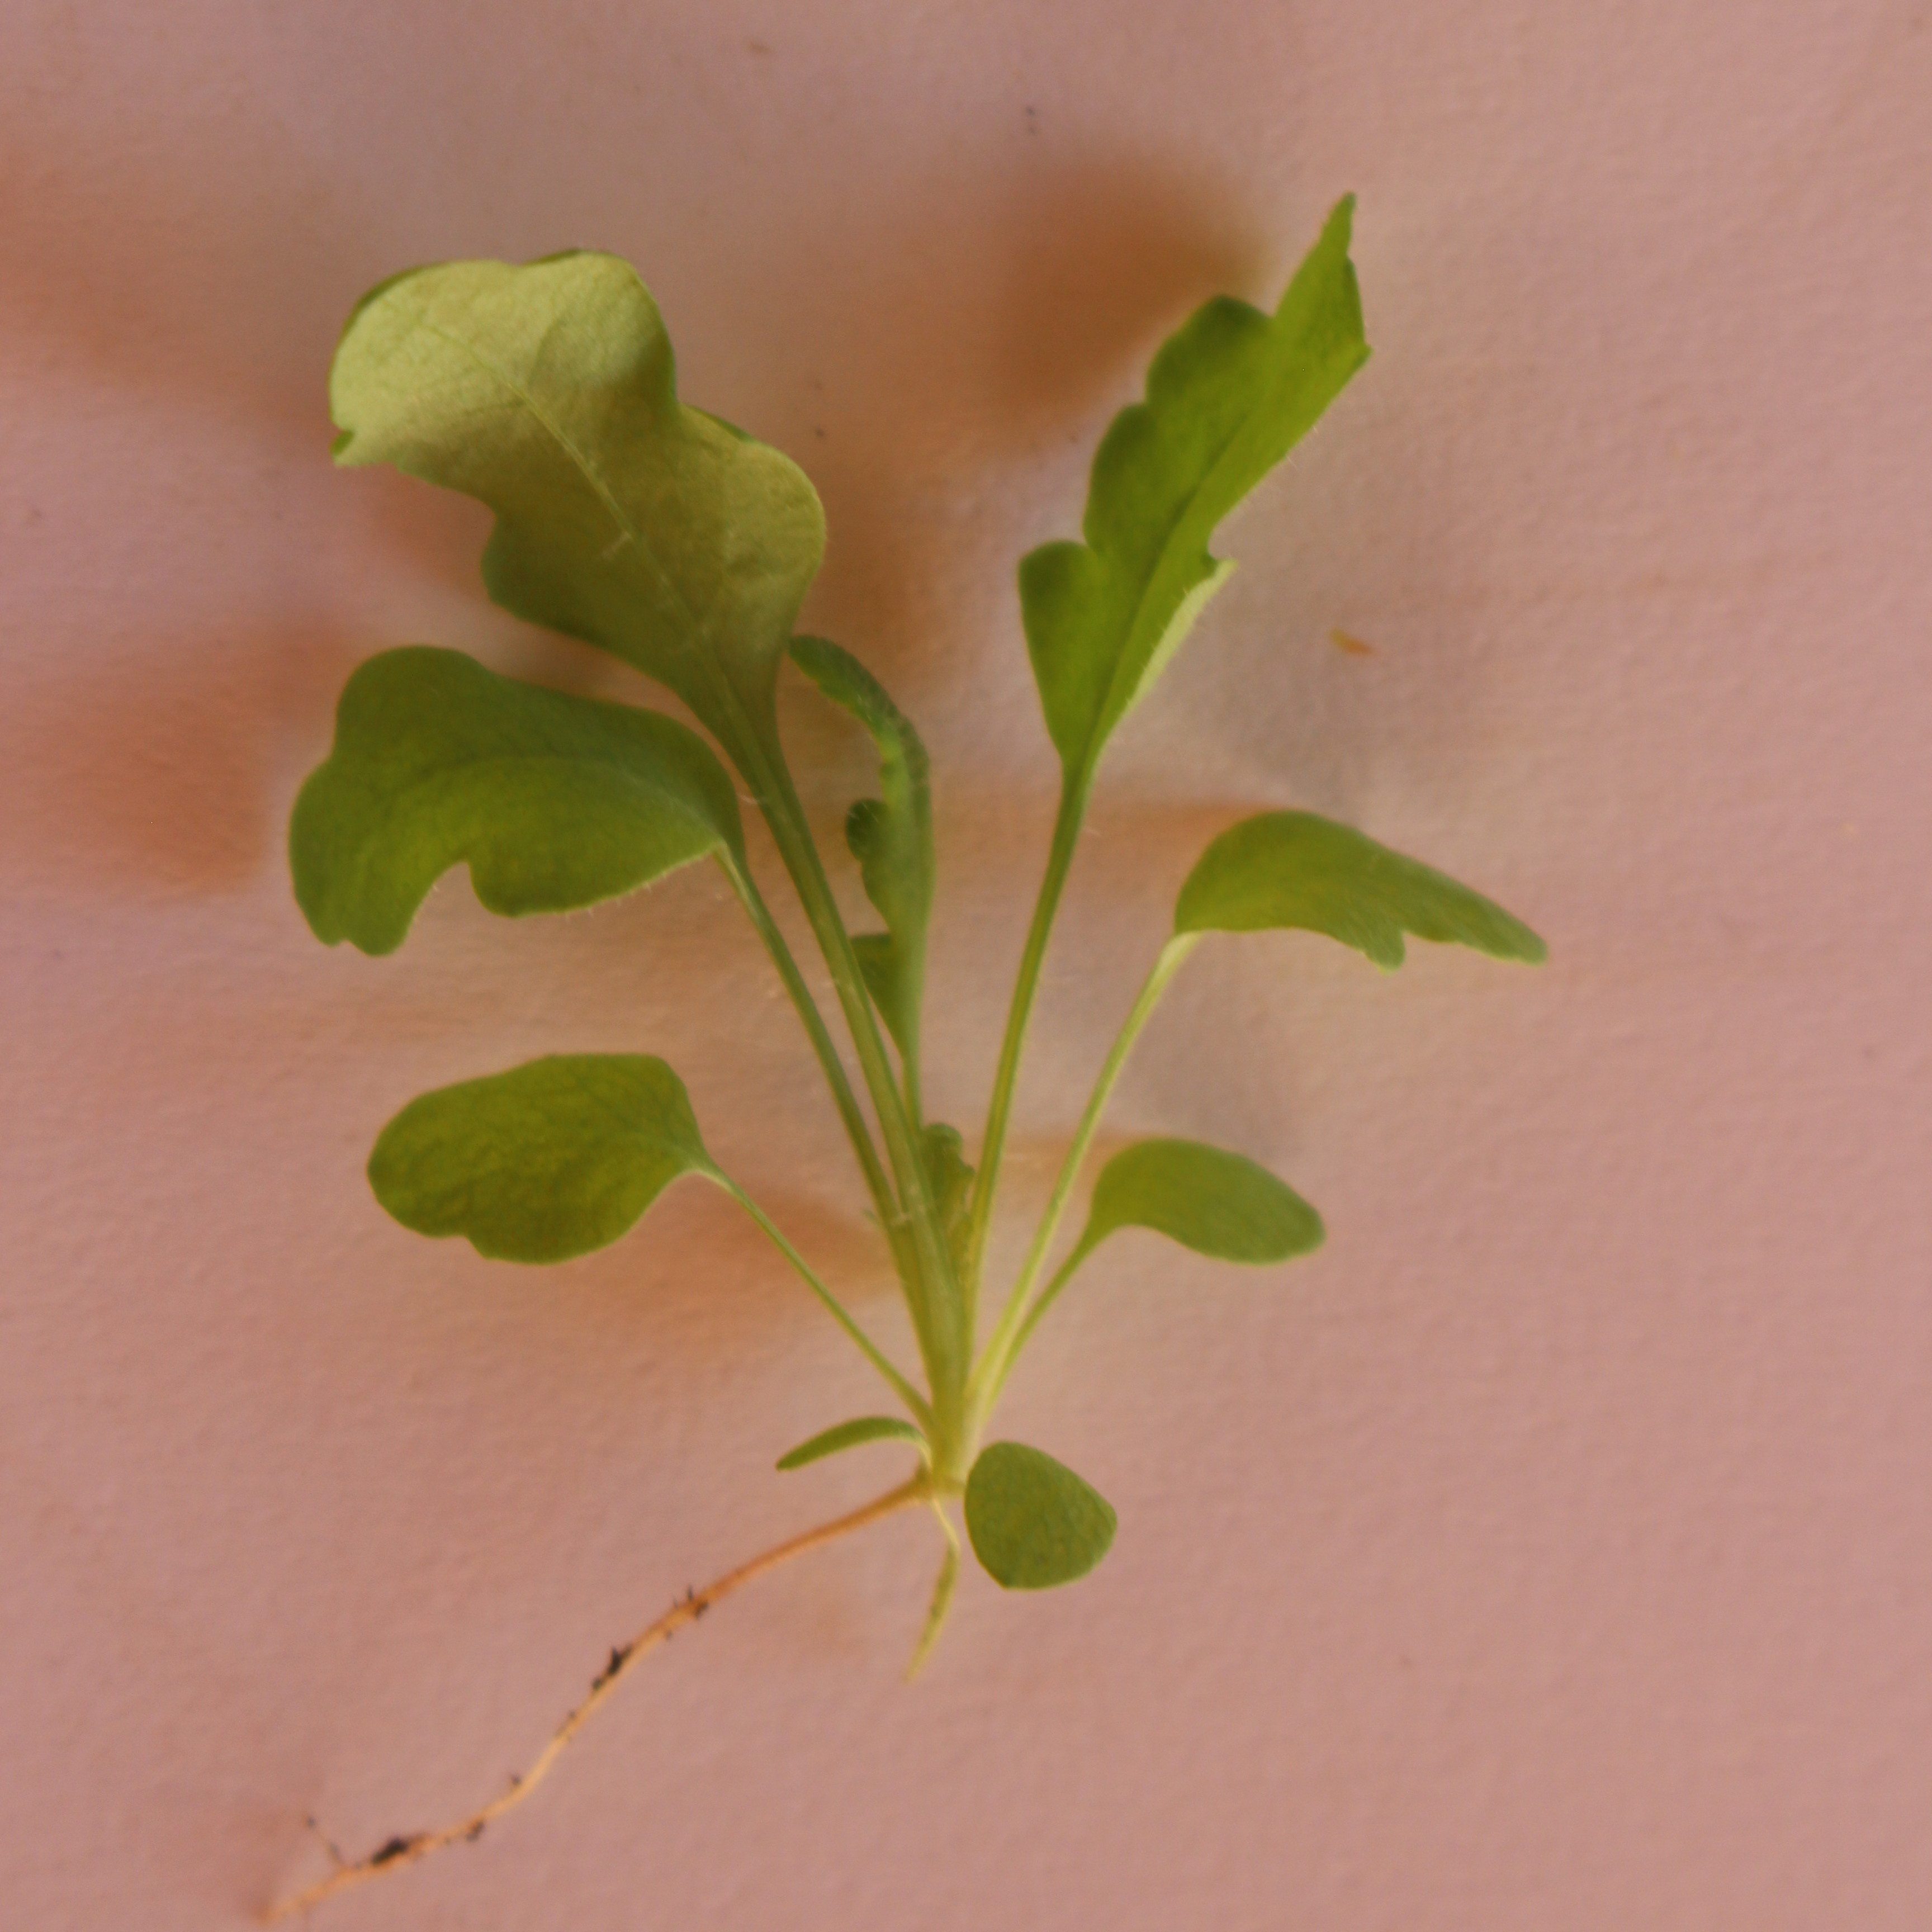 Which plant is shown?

Papaver rhoeas
